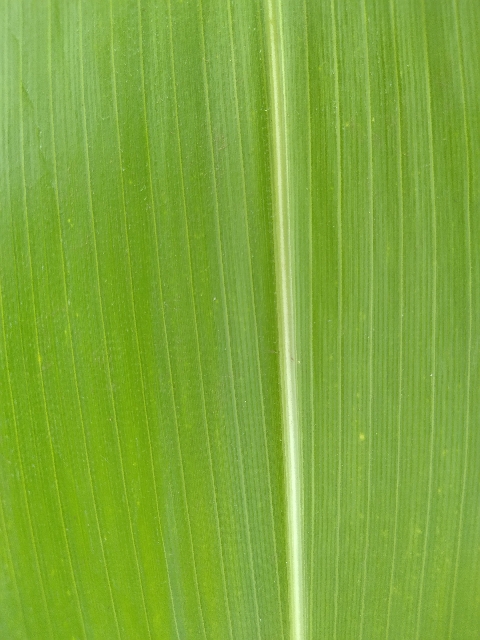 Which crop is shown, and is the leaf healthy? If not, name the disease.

maize, healthy
